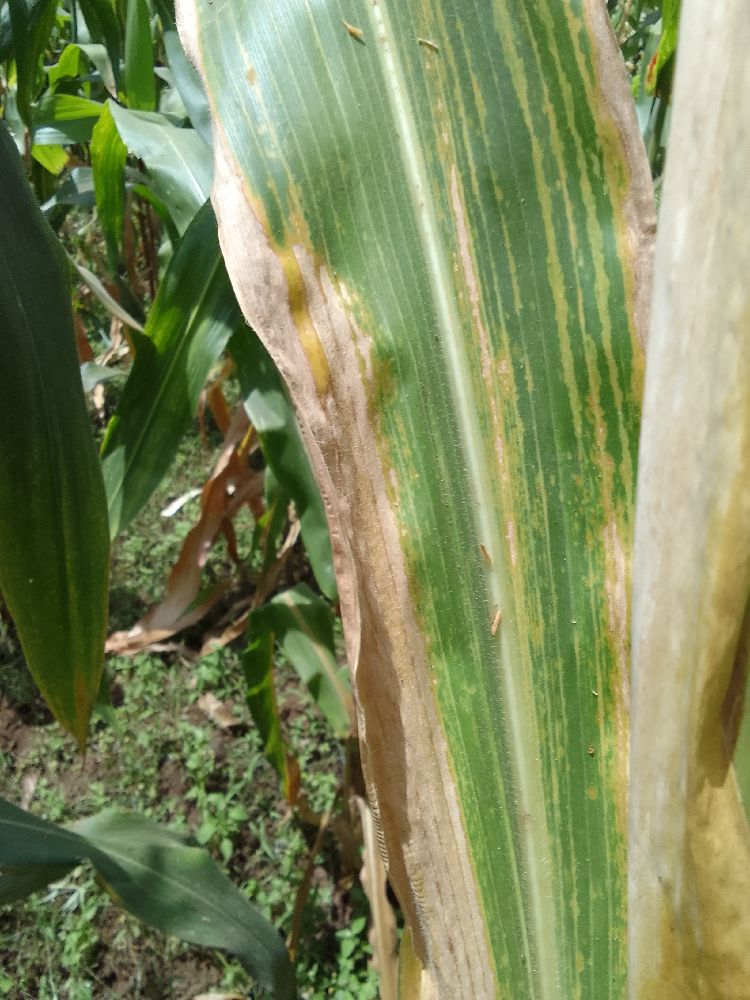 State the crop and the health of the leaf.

maize, maize lethal necrosis
